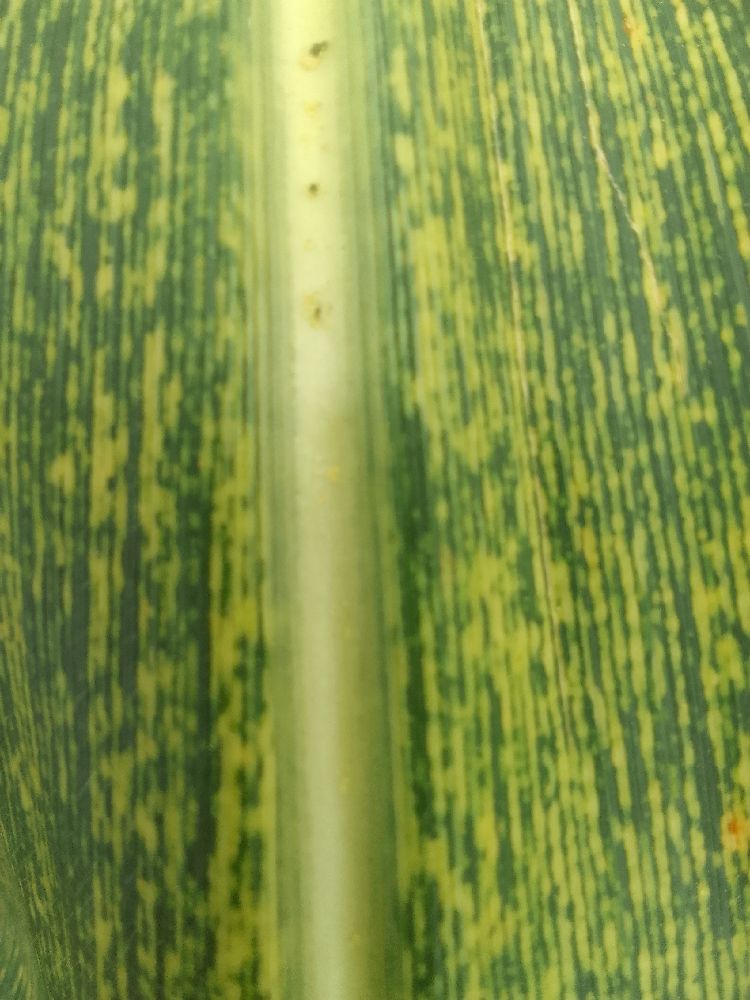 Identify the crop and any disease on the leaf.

maize, maize streak virus
